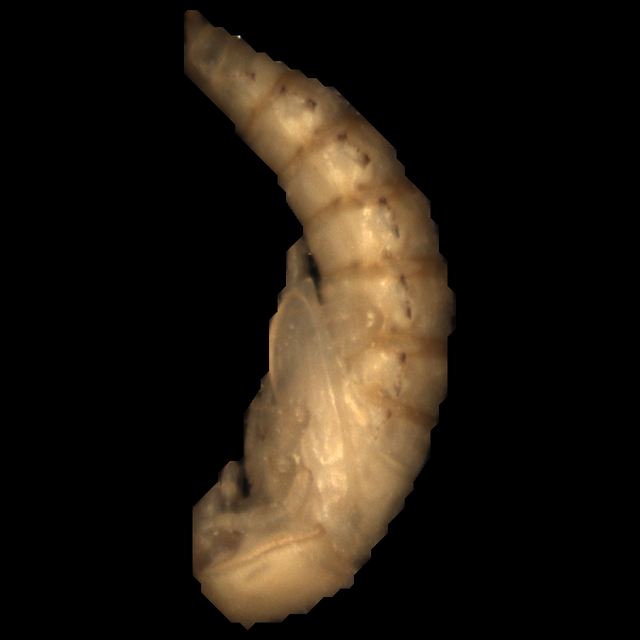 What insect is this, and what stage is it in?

mealworm pupa
